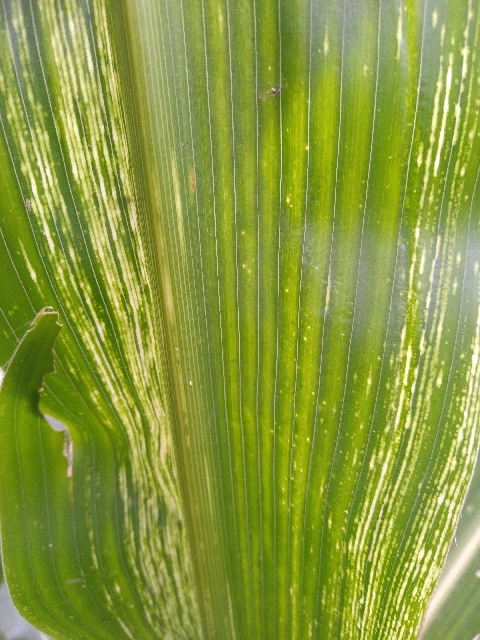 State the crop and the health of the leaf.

maize, maize streak virus
